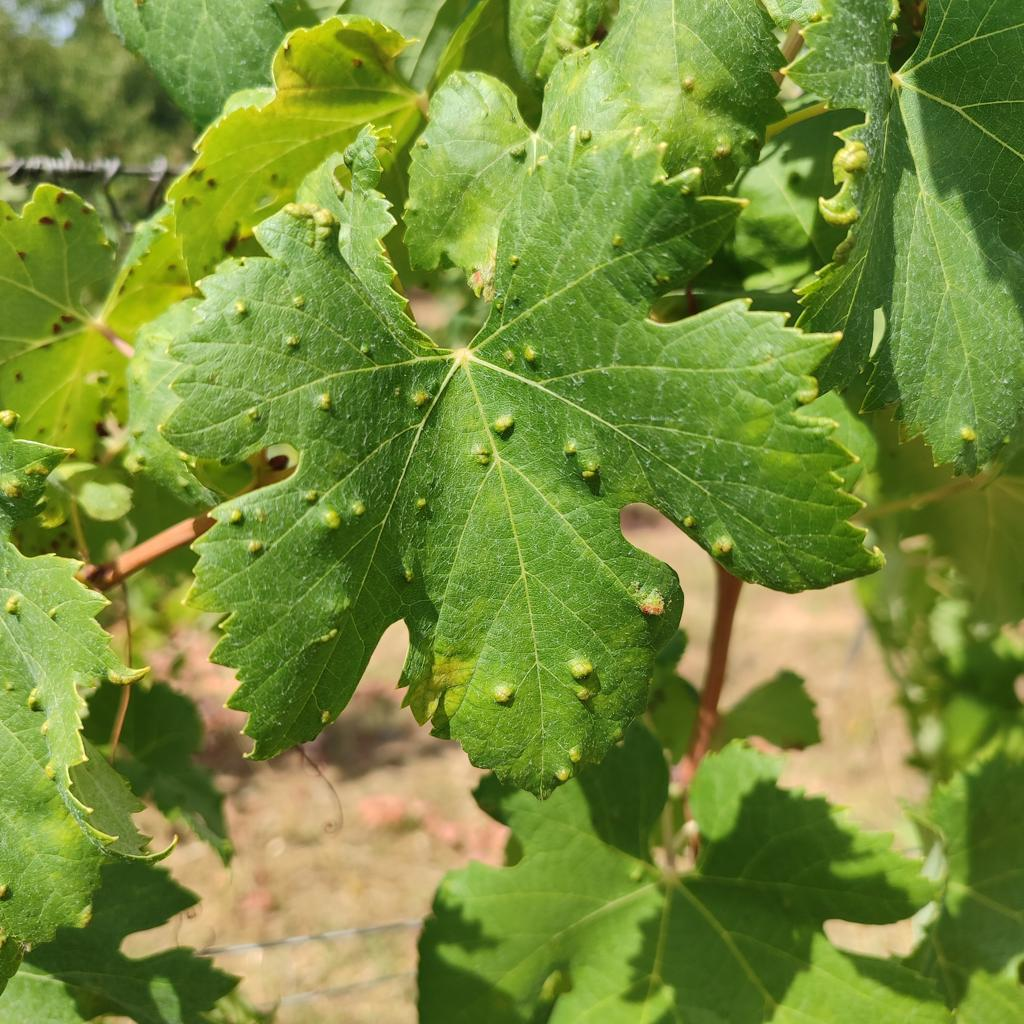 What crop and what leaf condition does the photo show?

grapevine, erineum mite
